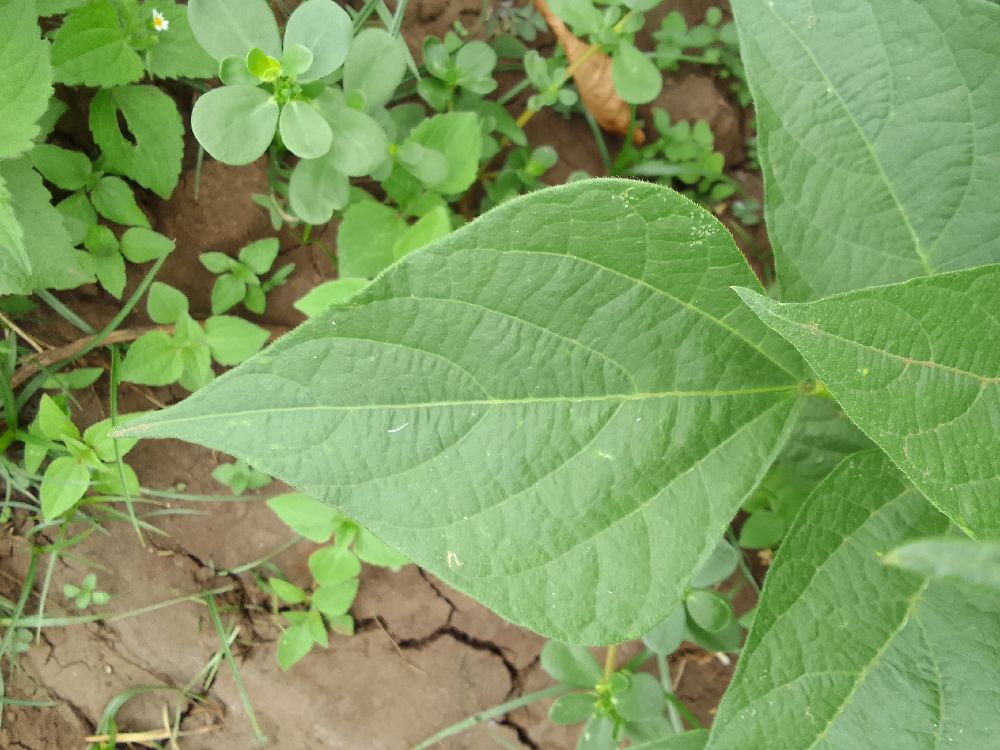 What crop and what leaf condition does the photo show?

common bean, healthy
